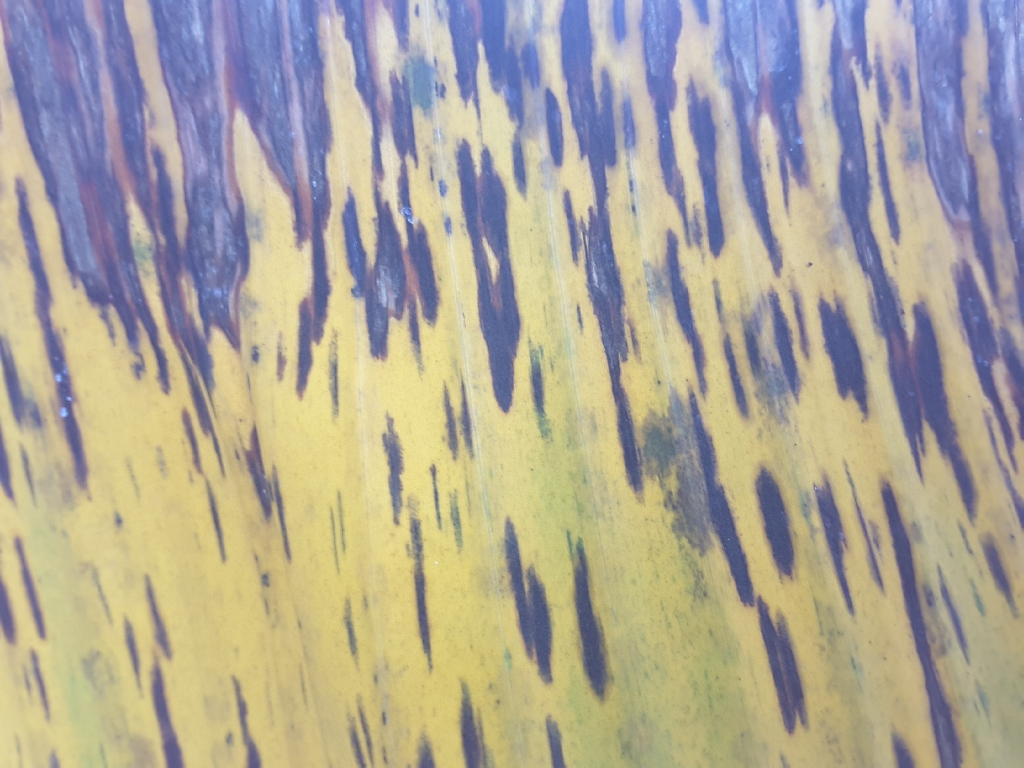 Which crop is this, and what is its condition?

banana, black sigatoka
